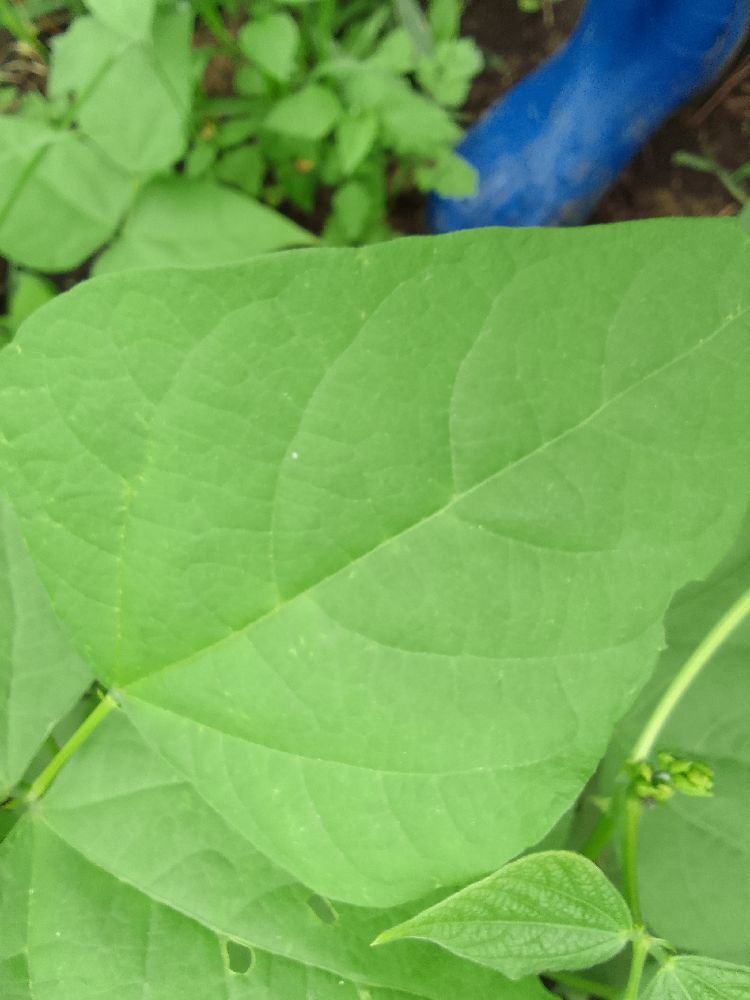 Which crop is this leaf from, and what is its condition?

common bean, healthy
